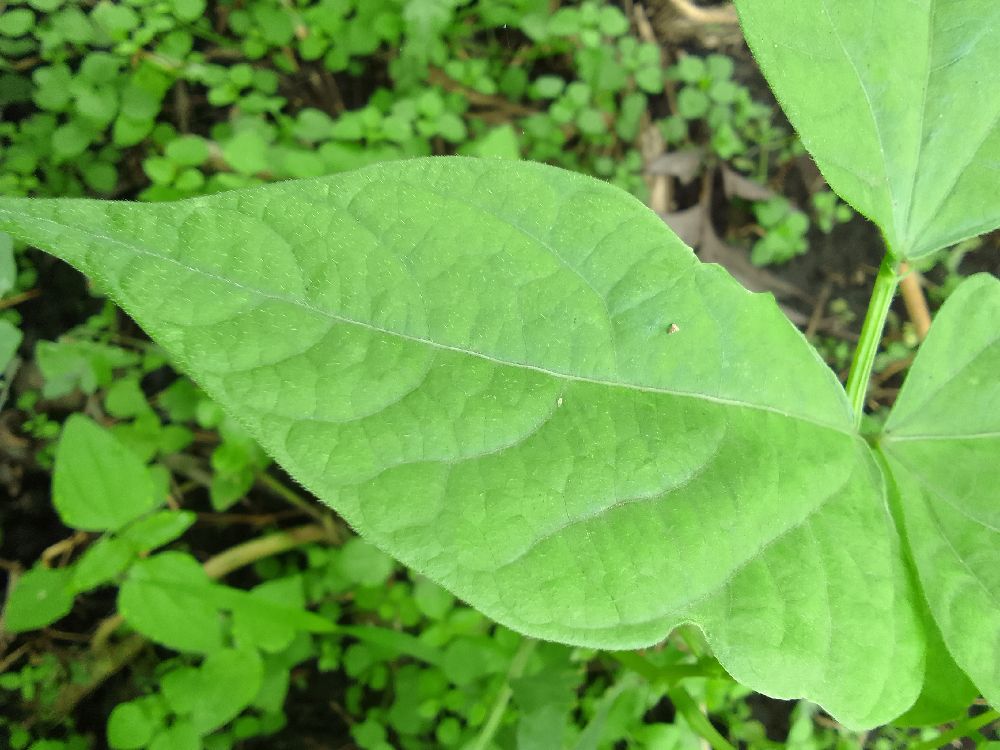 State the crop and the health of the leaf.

common bean, healthy
